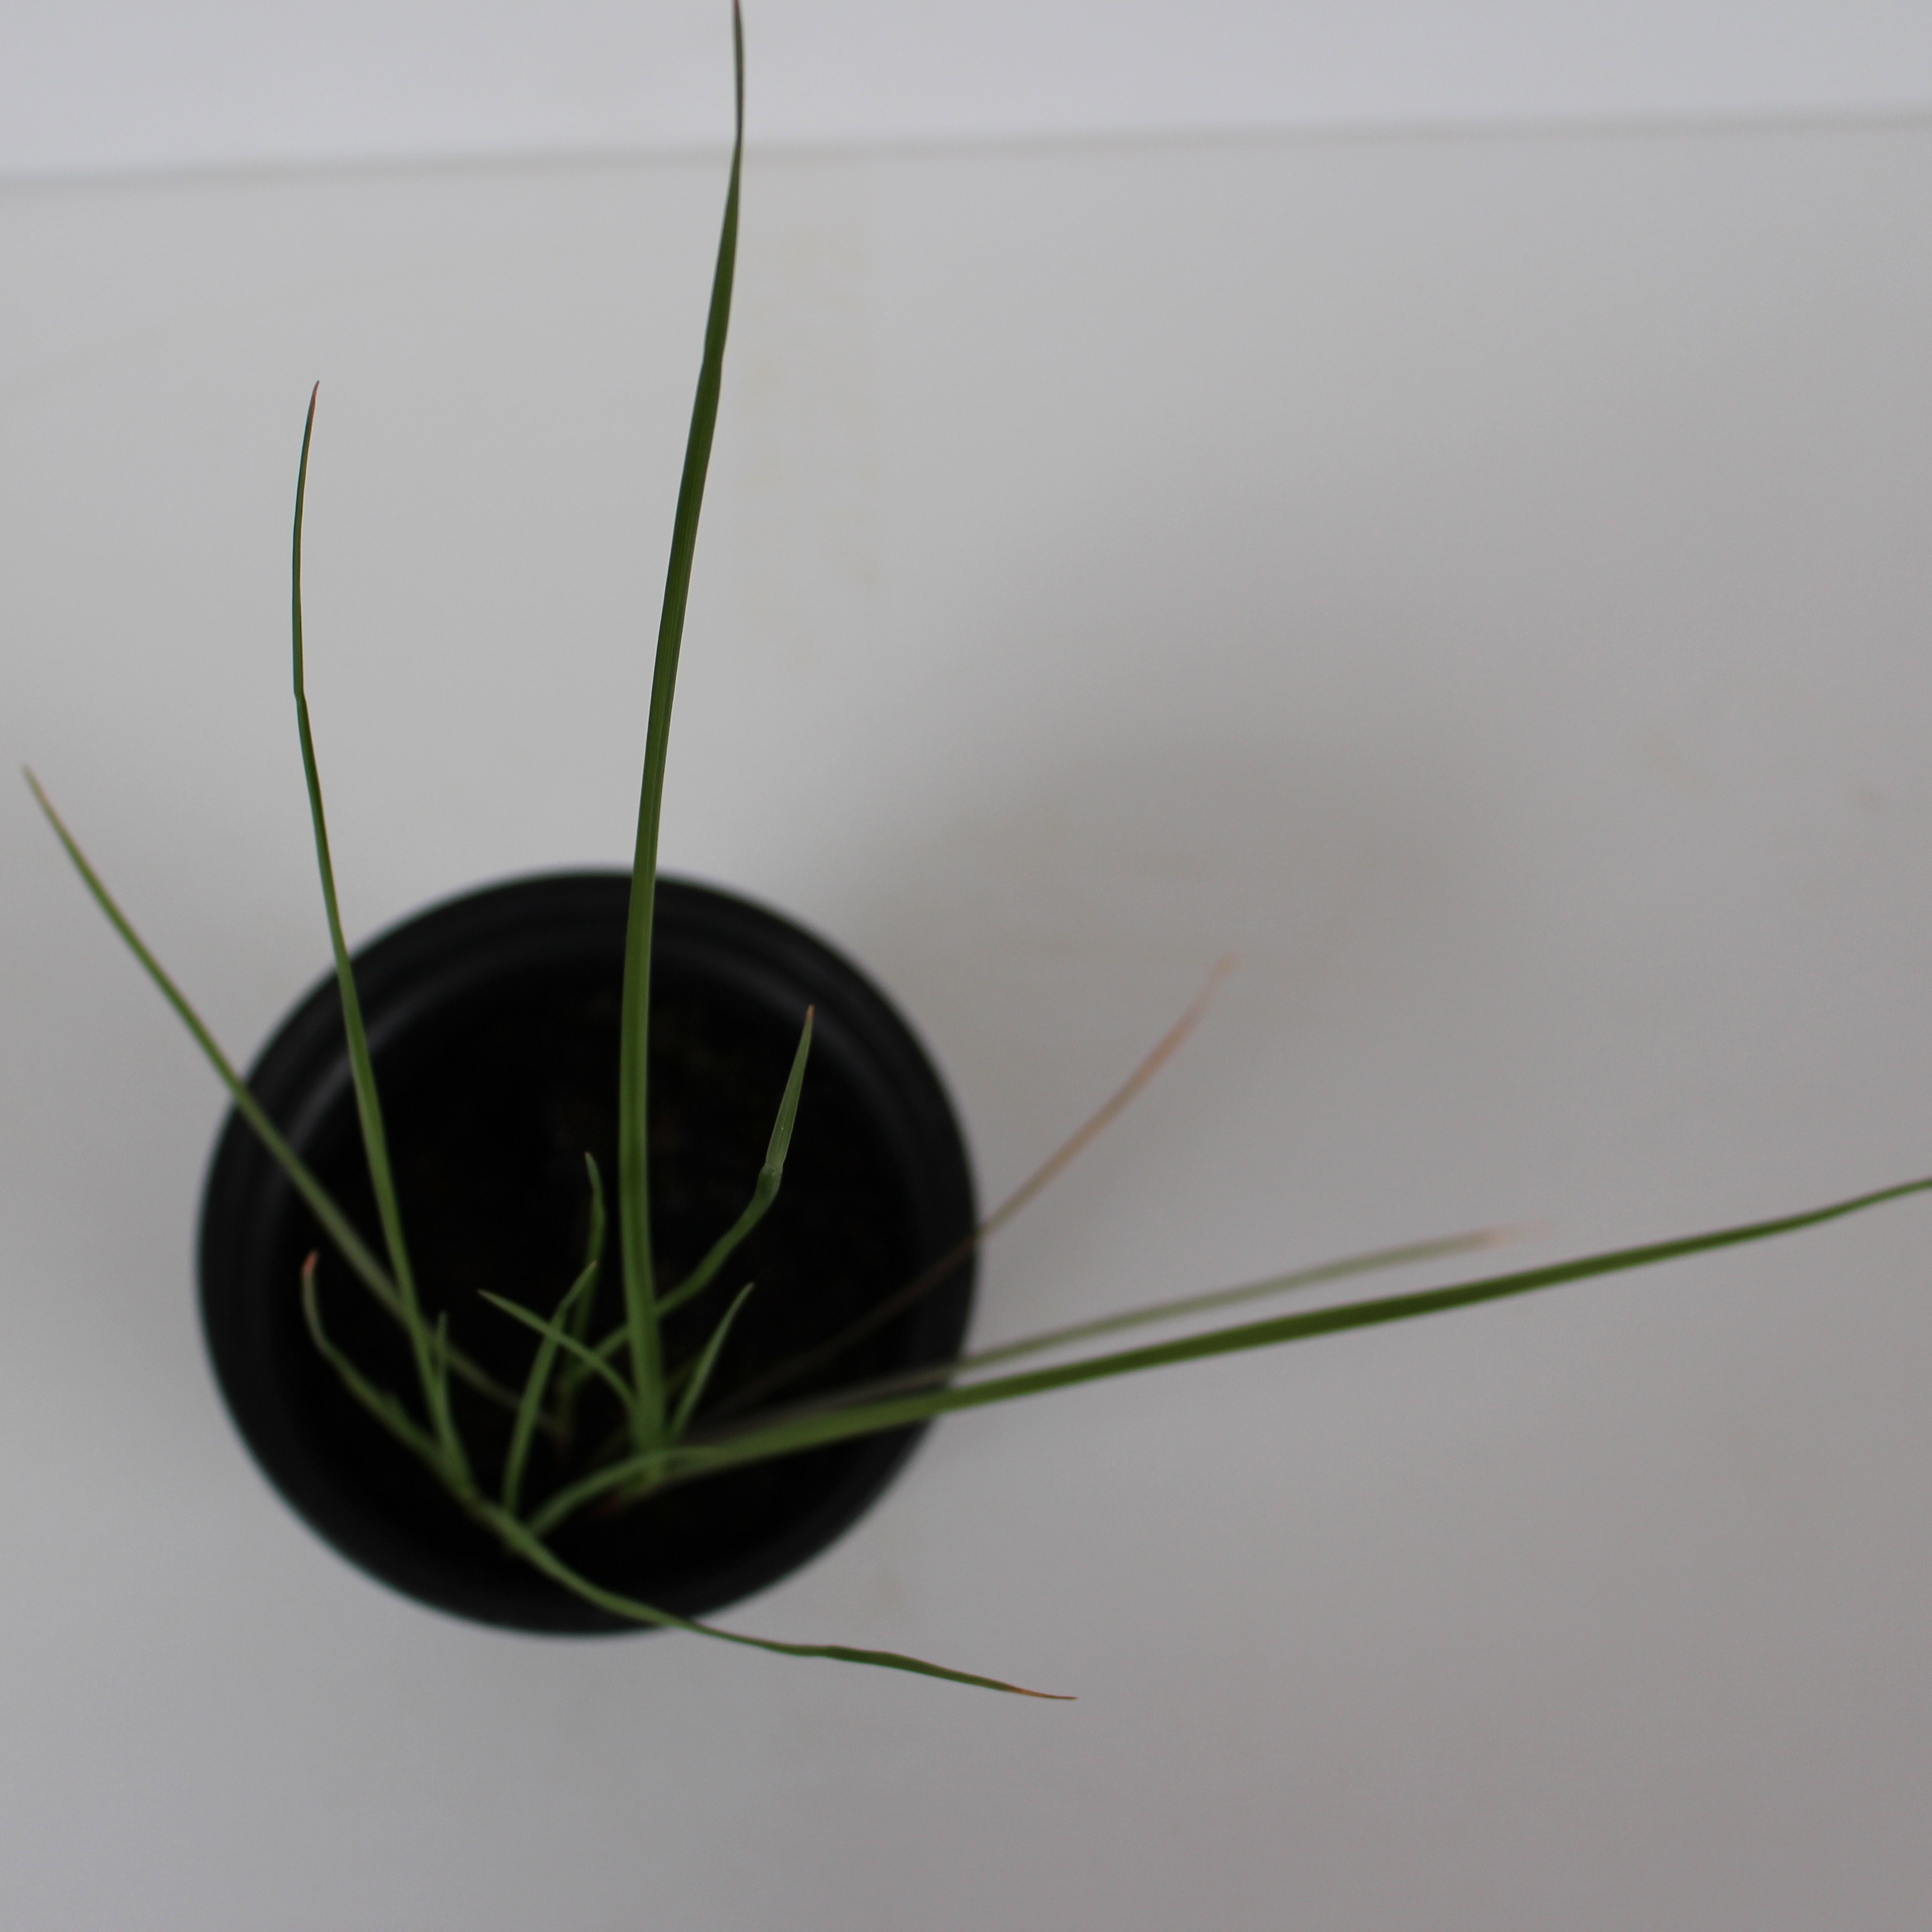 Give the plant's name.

Lolium multiflorum
